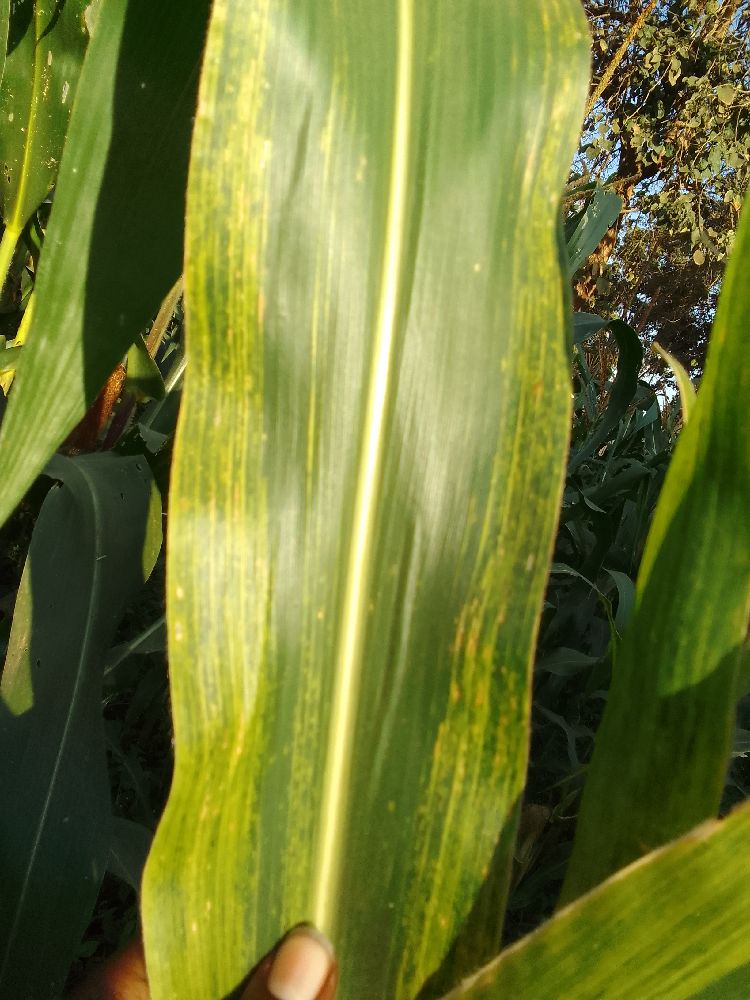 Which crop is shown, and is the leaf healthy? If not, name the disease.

maize, maize lethal necrosis
